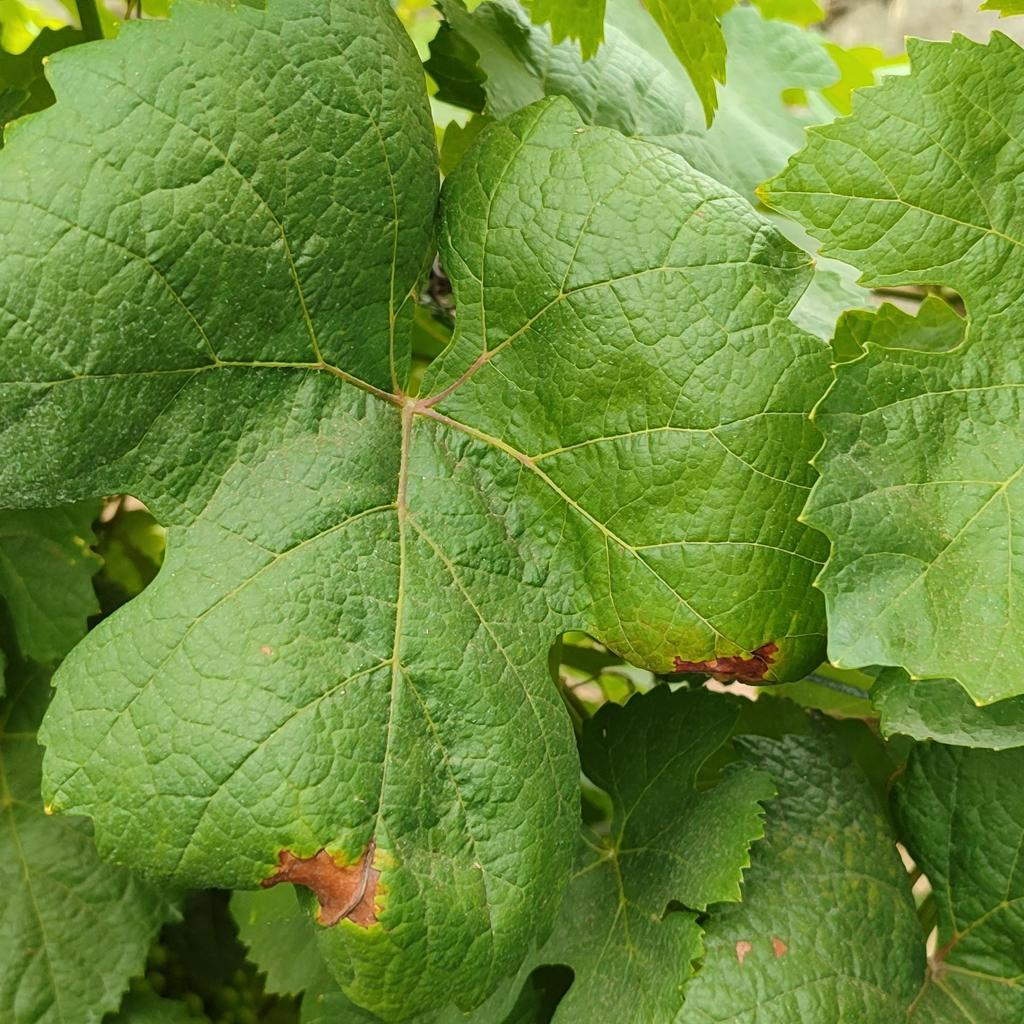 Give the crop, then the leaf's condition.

grapevine, downy mildew
